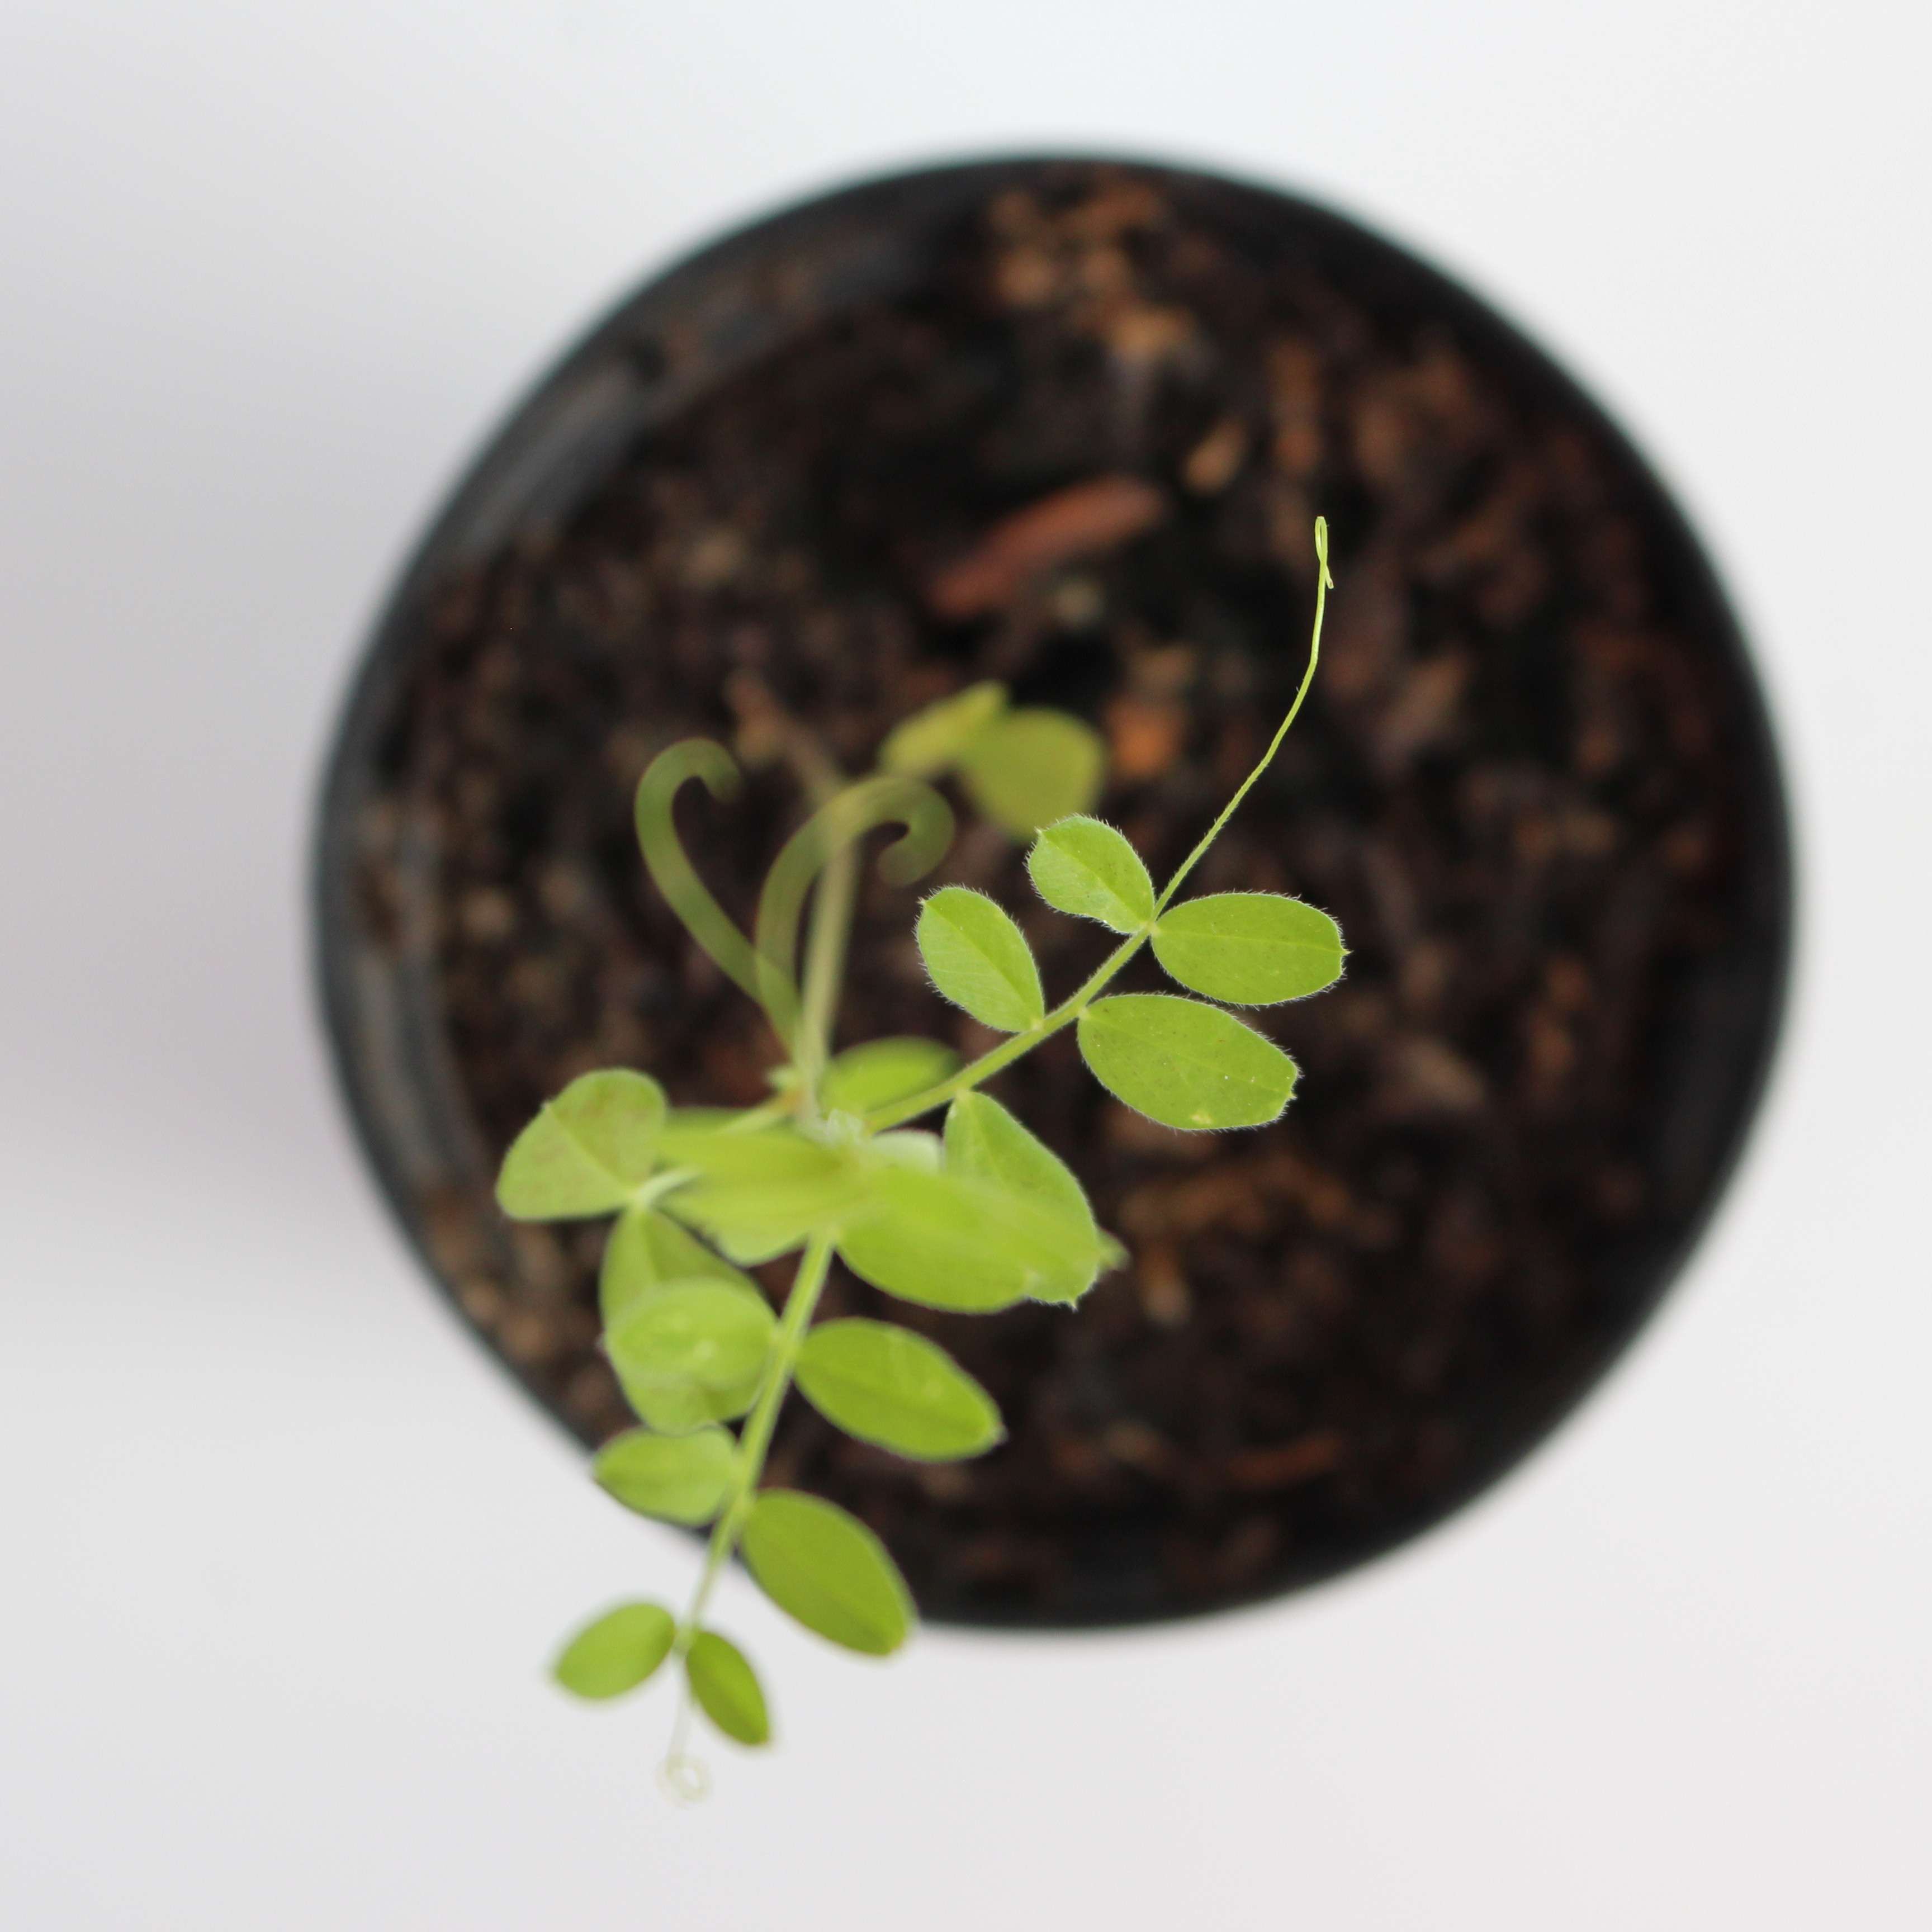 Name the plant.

Vicia sativa
